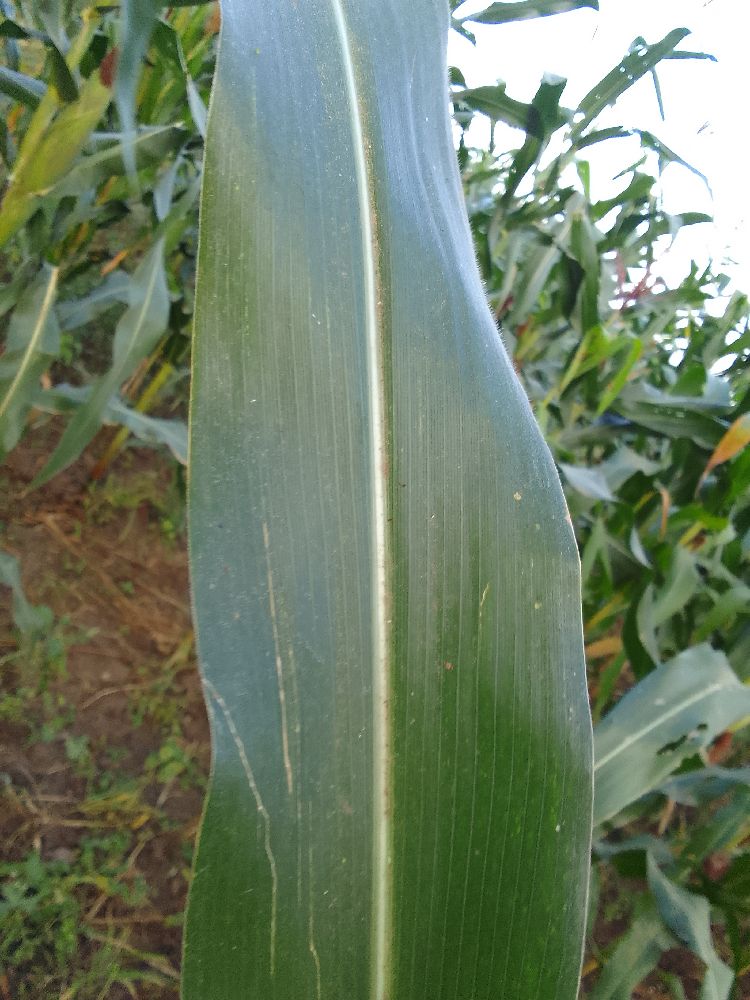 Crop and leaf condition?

maize, healthy
